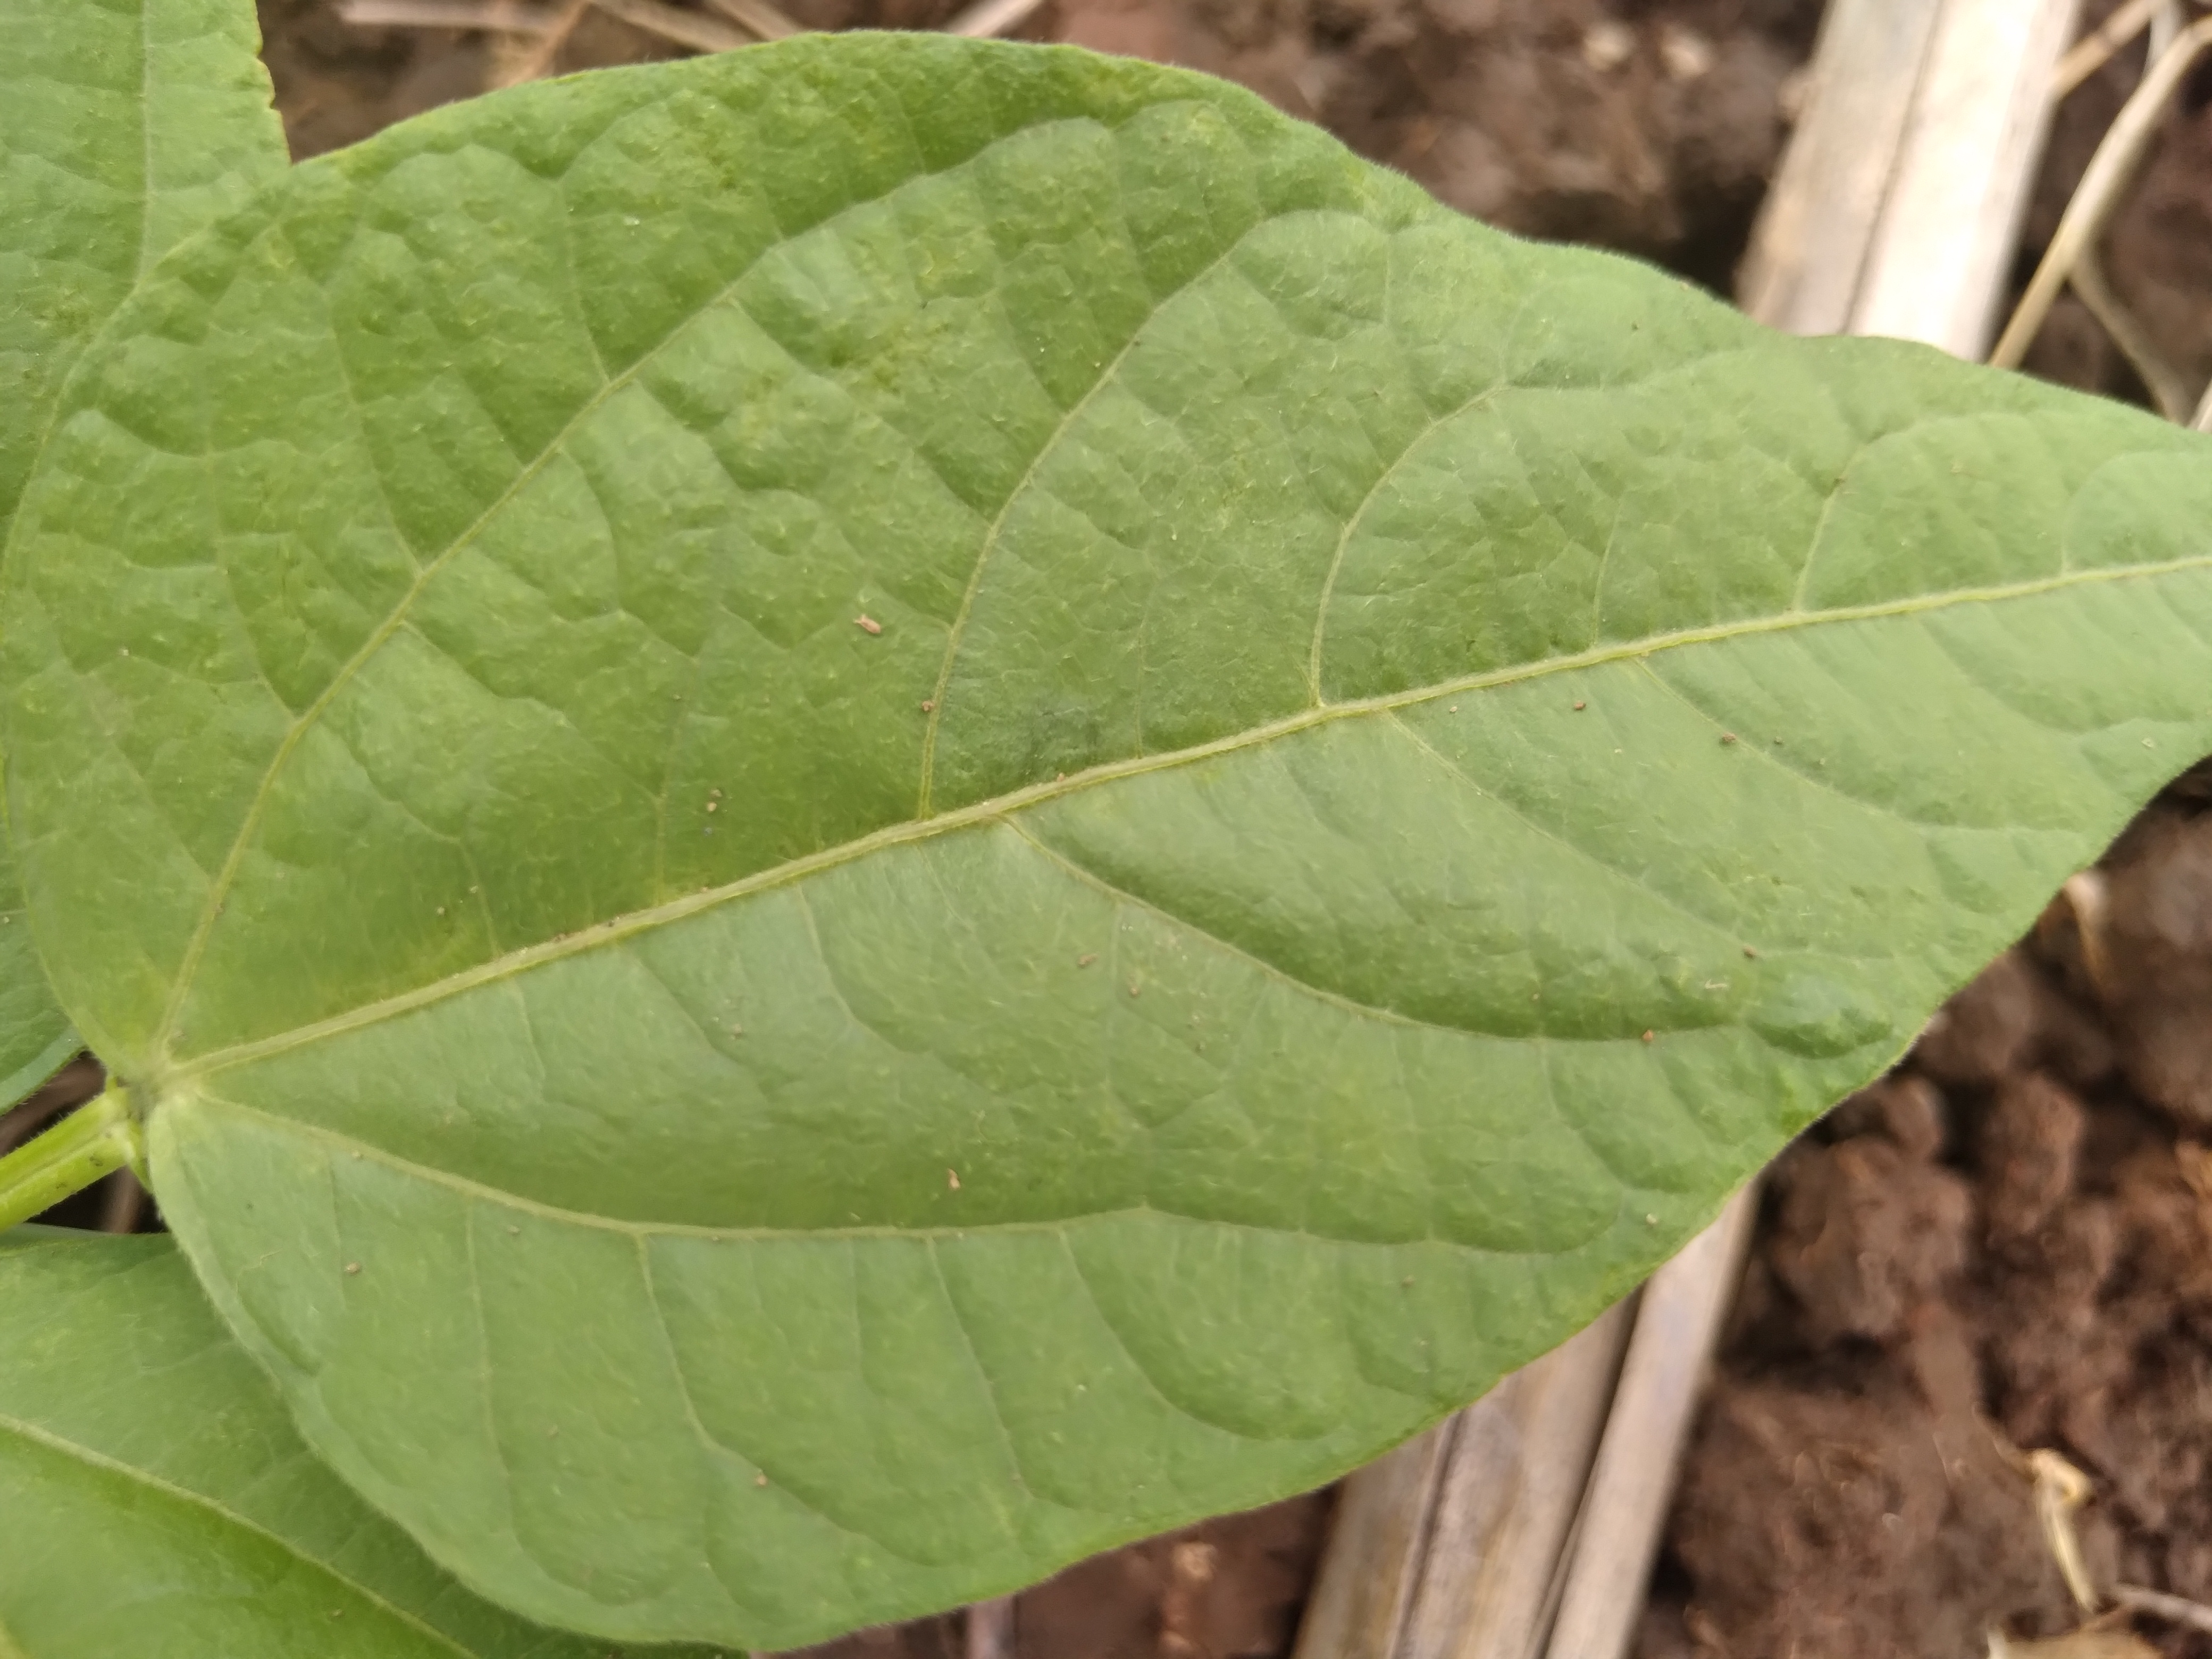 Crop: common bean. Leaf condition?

healthy
